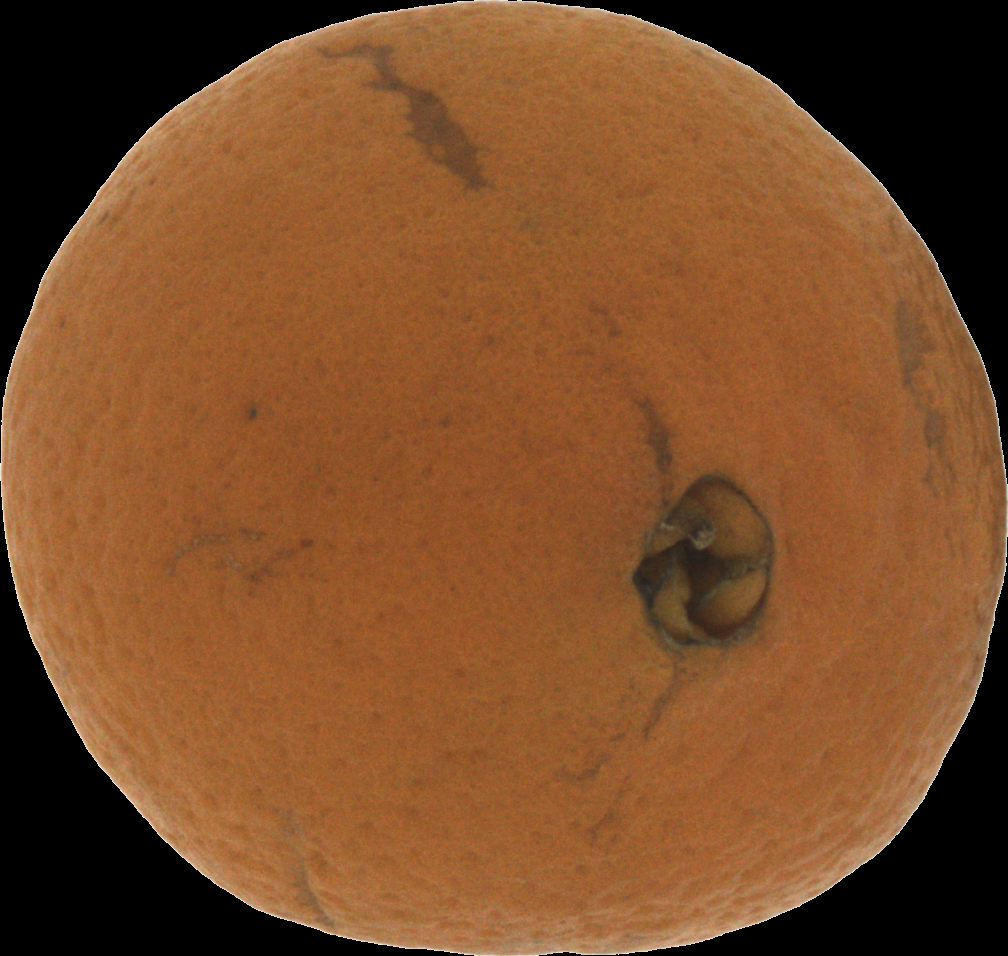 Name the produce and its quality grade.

orange, bad
